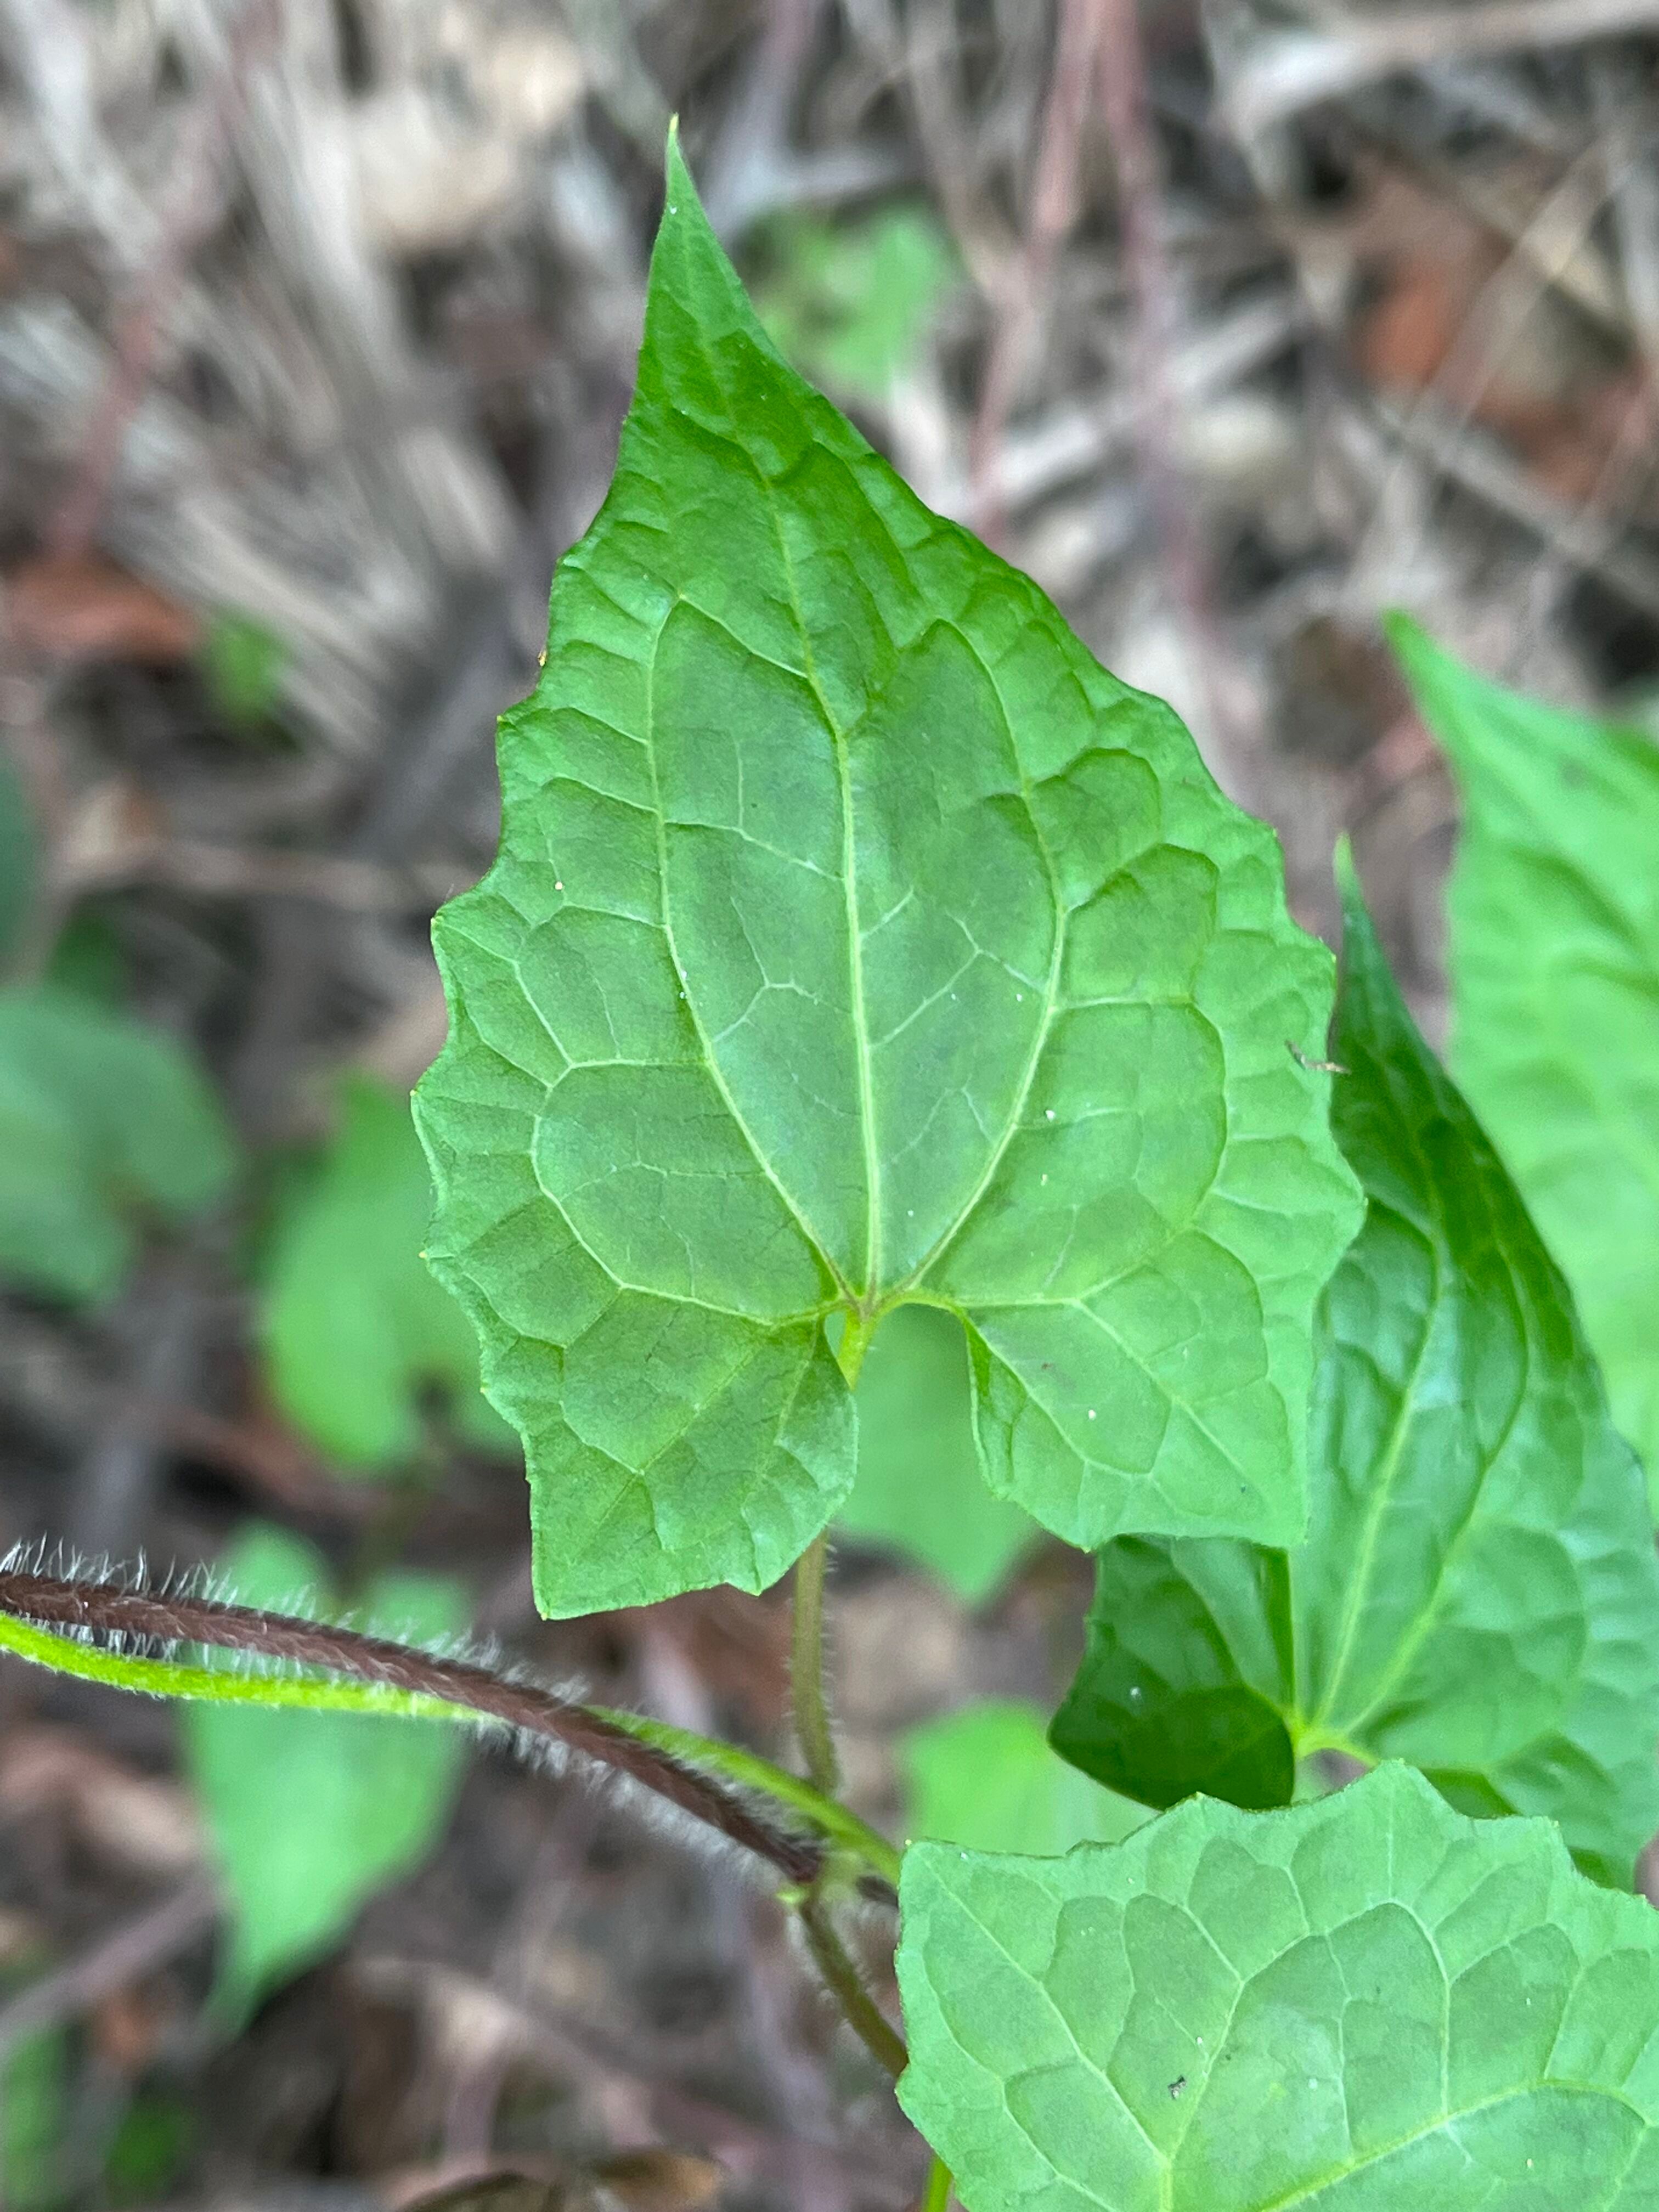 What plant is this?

bitter vine
